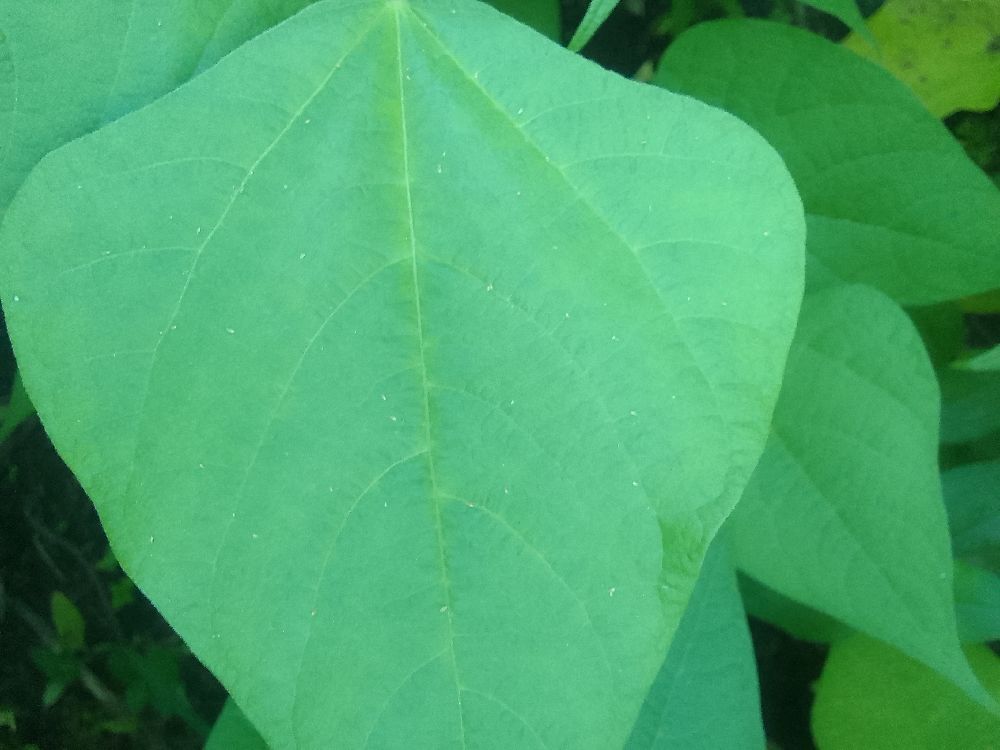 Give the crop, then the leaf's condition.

common bean, healthy
